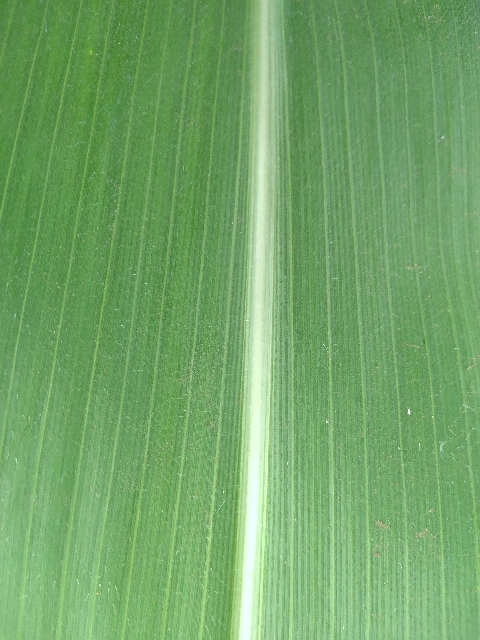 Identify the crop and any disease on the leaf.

maize, healthy
